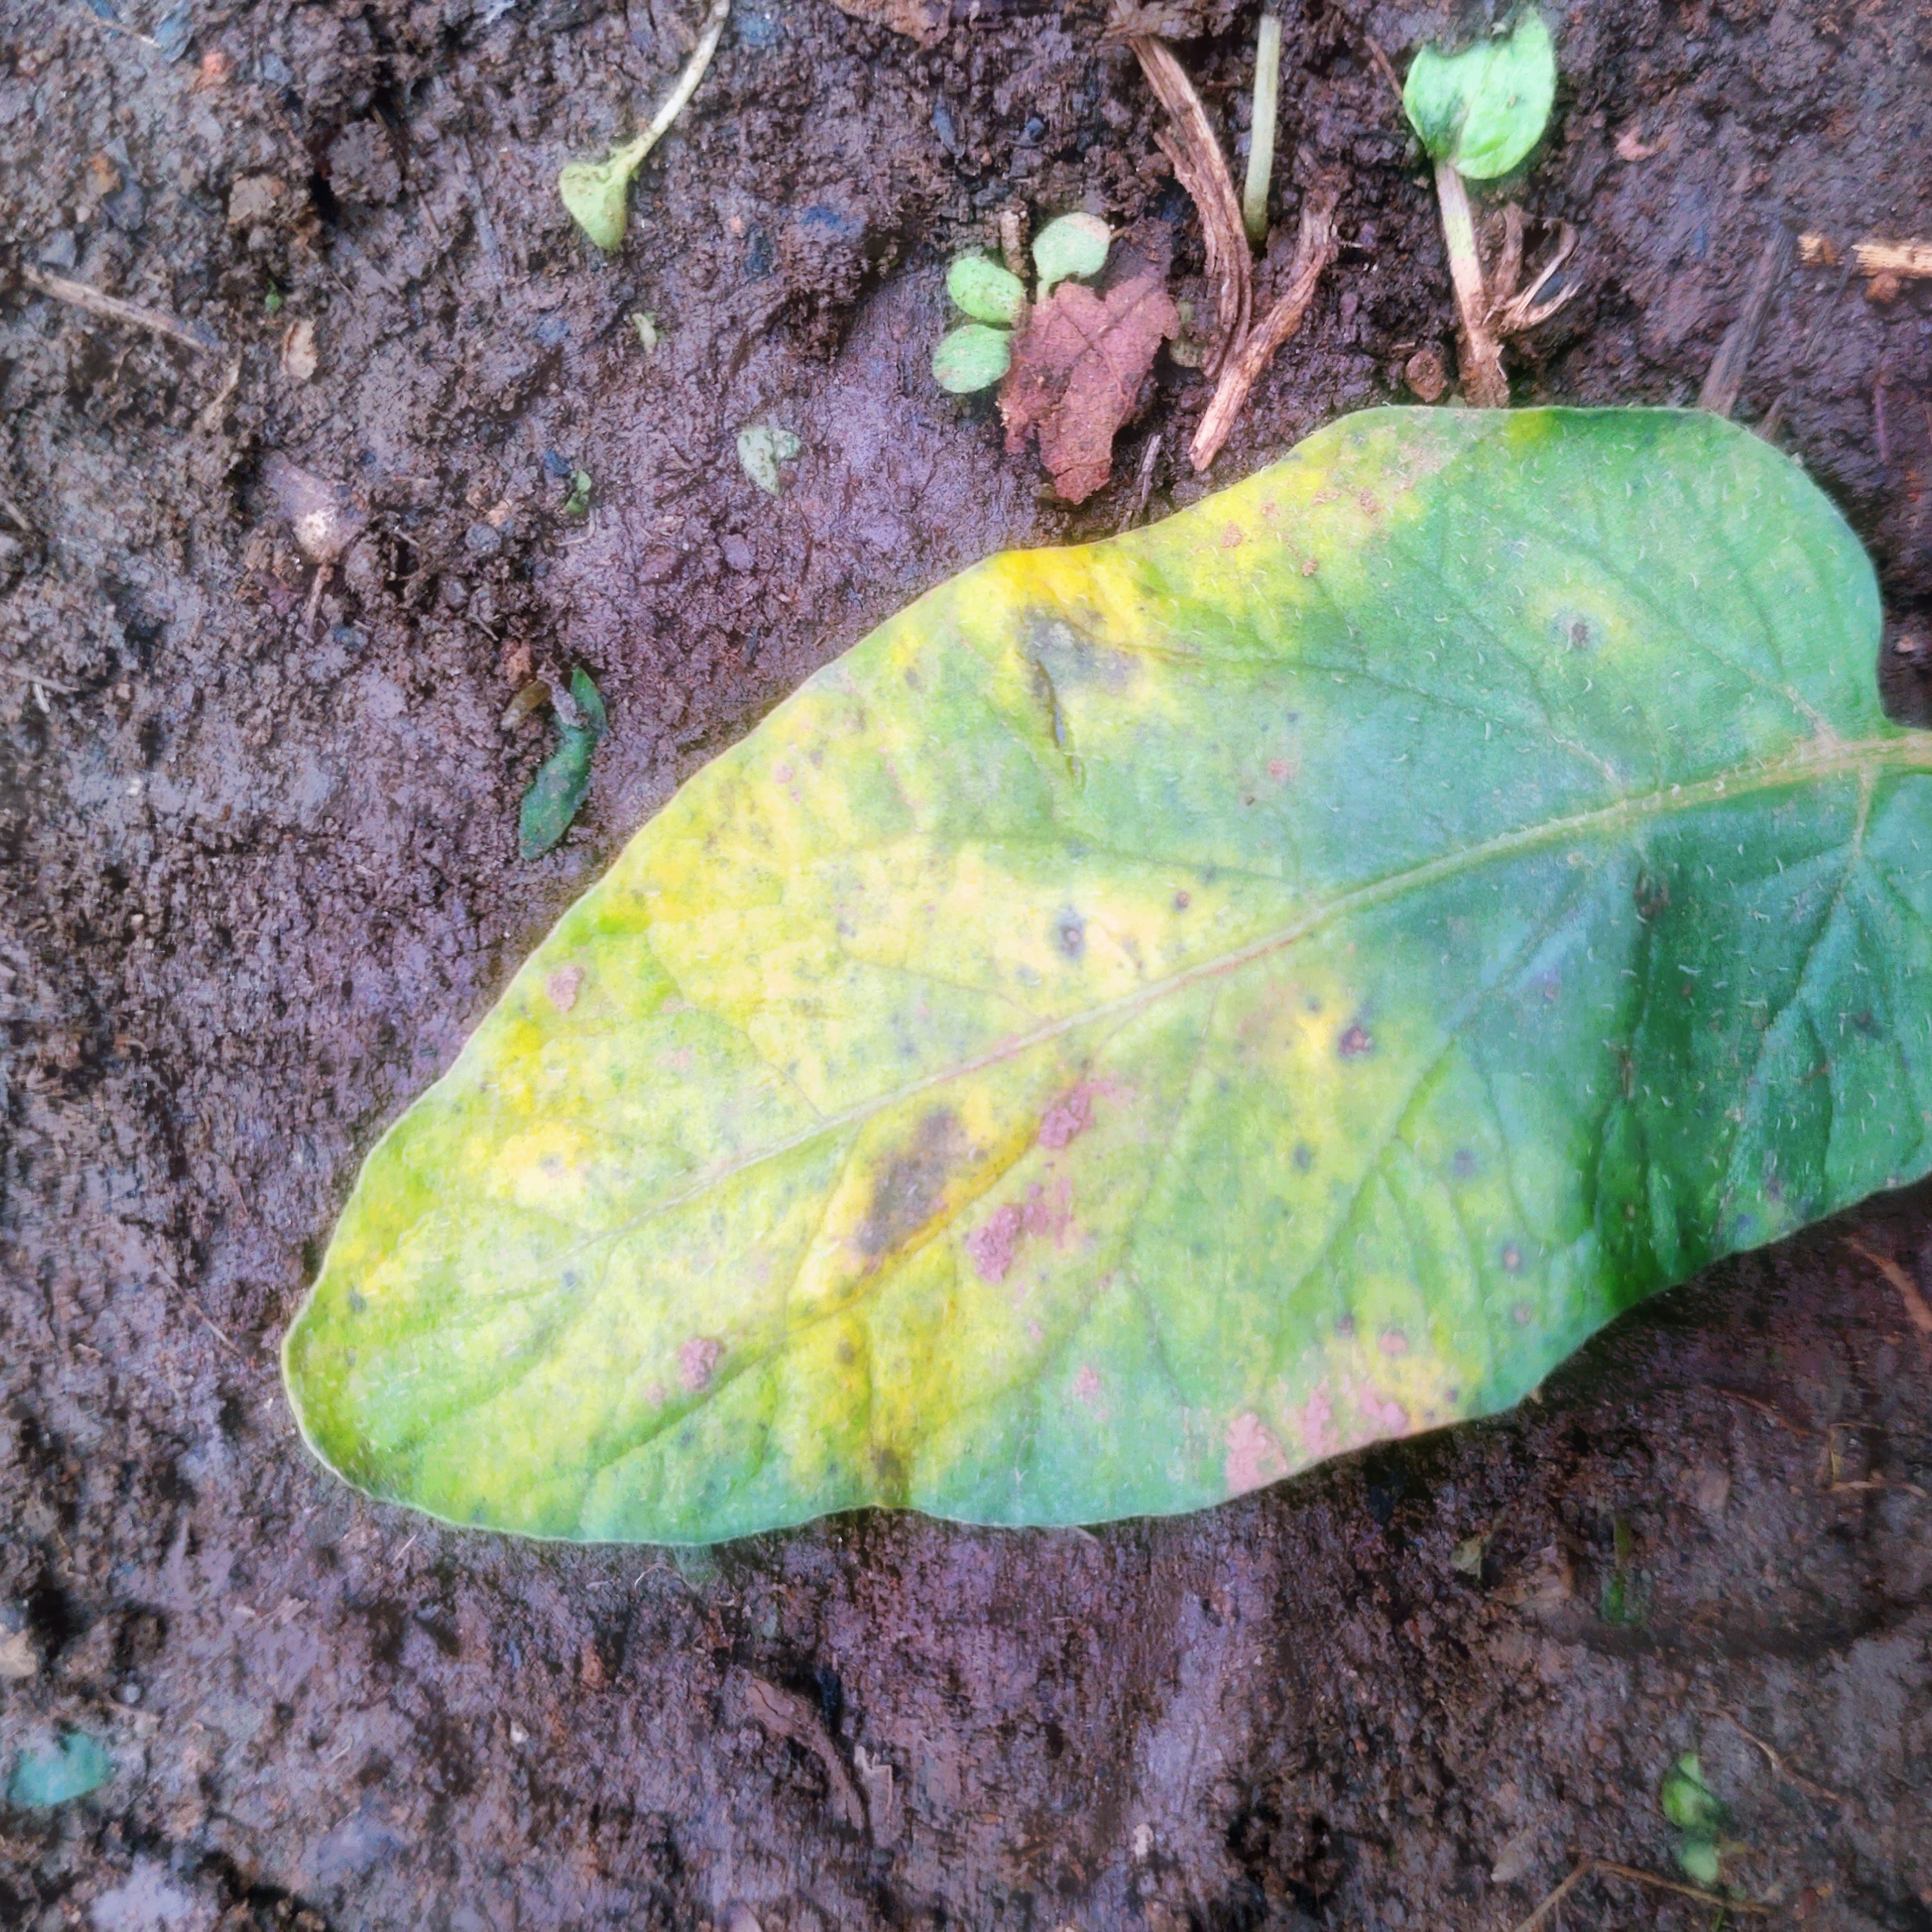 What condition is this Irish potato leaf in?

late blight
